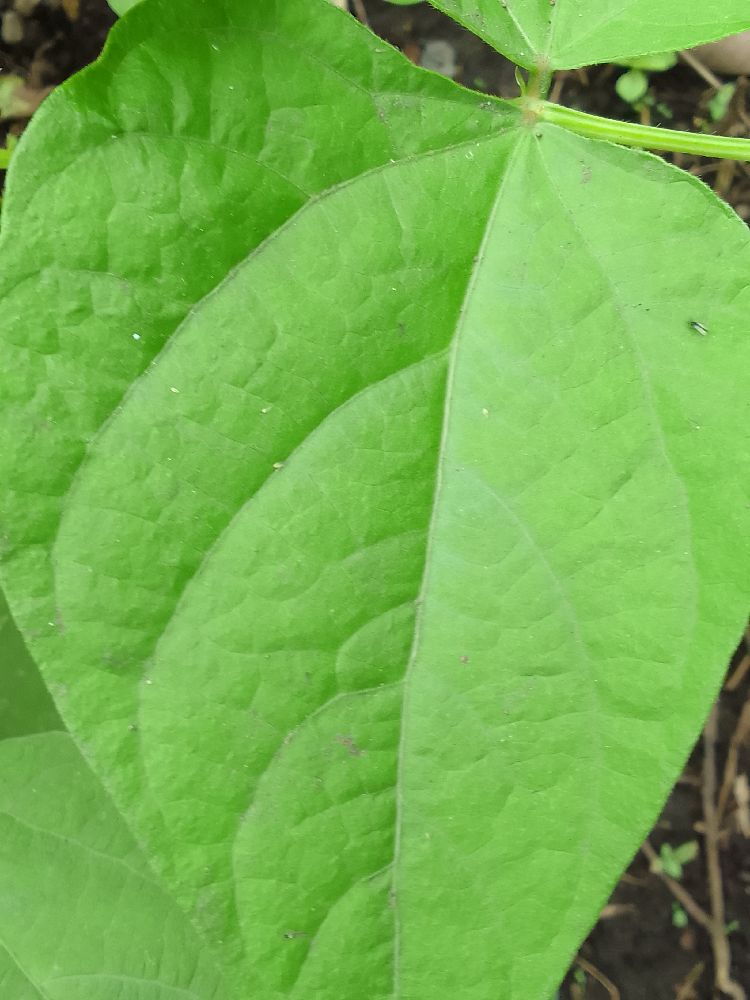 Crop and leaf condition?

common bean, healthy
